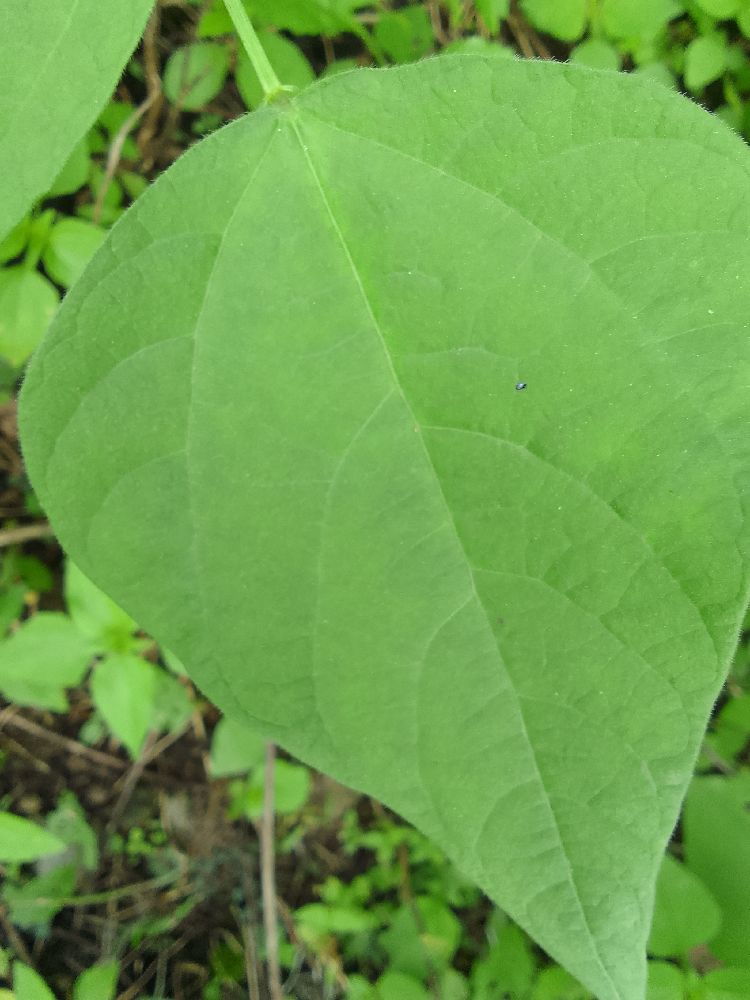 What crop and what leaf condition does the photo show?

common bean, healthy
